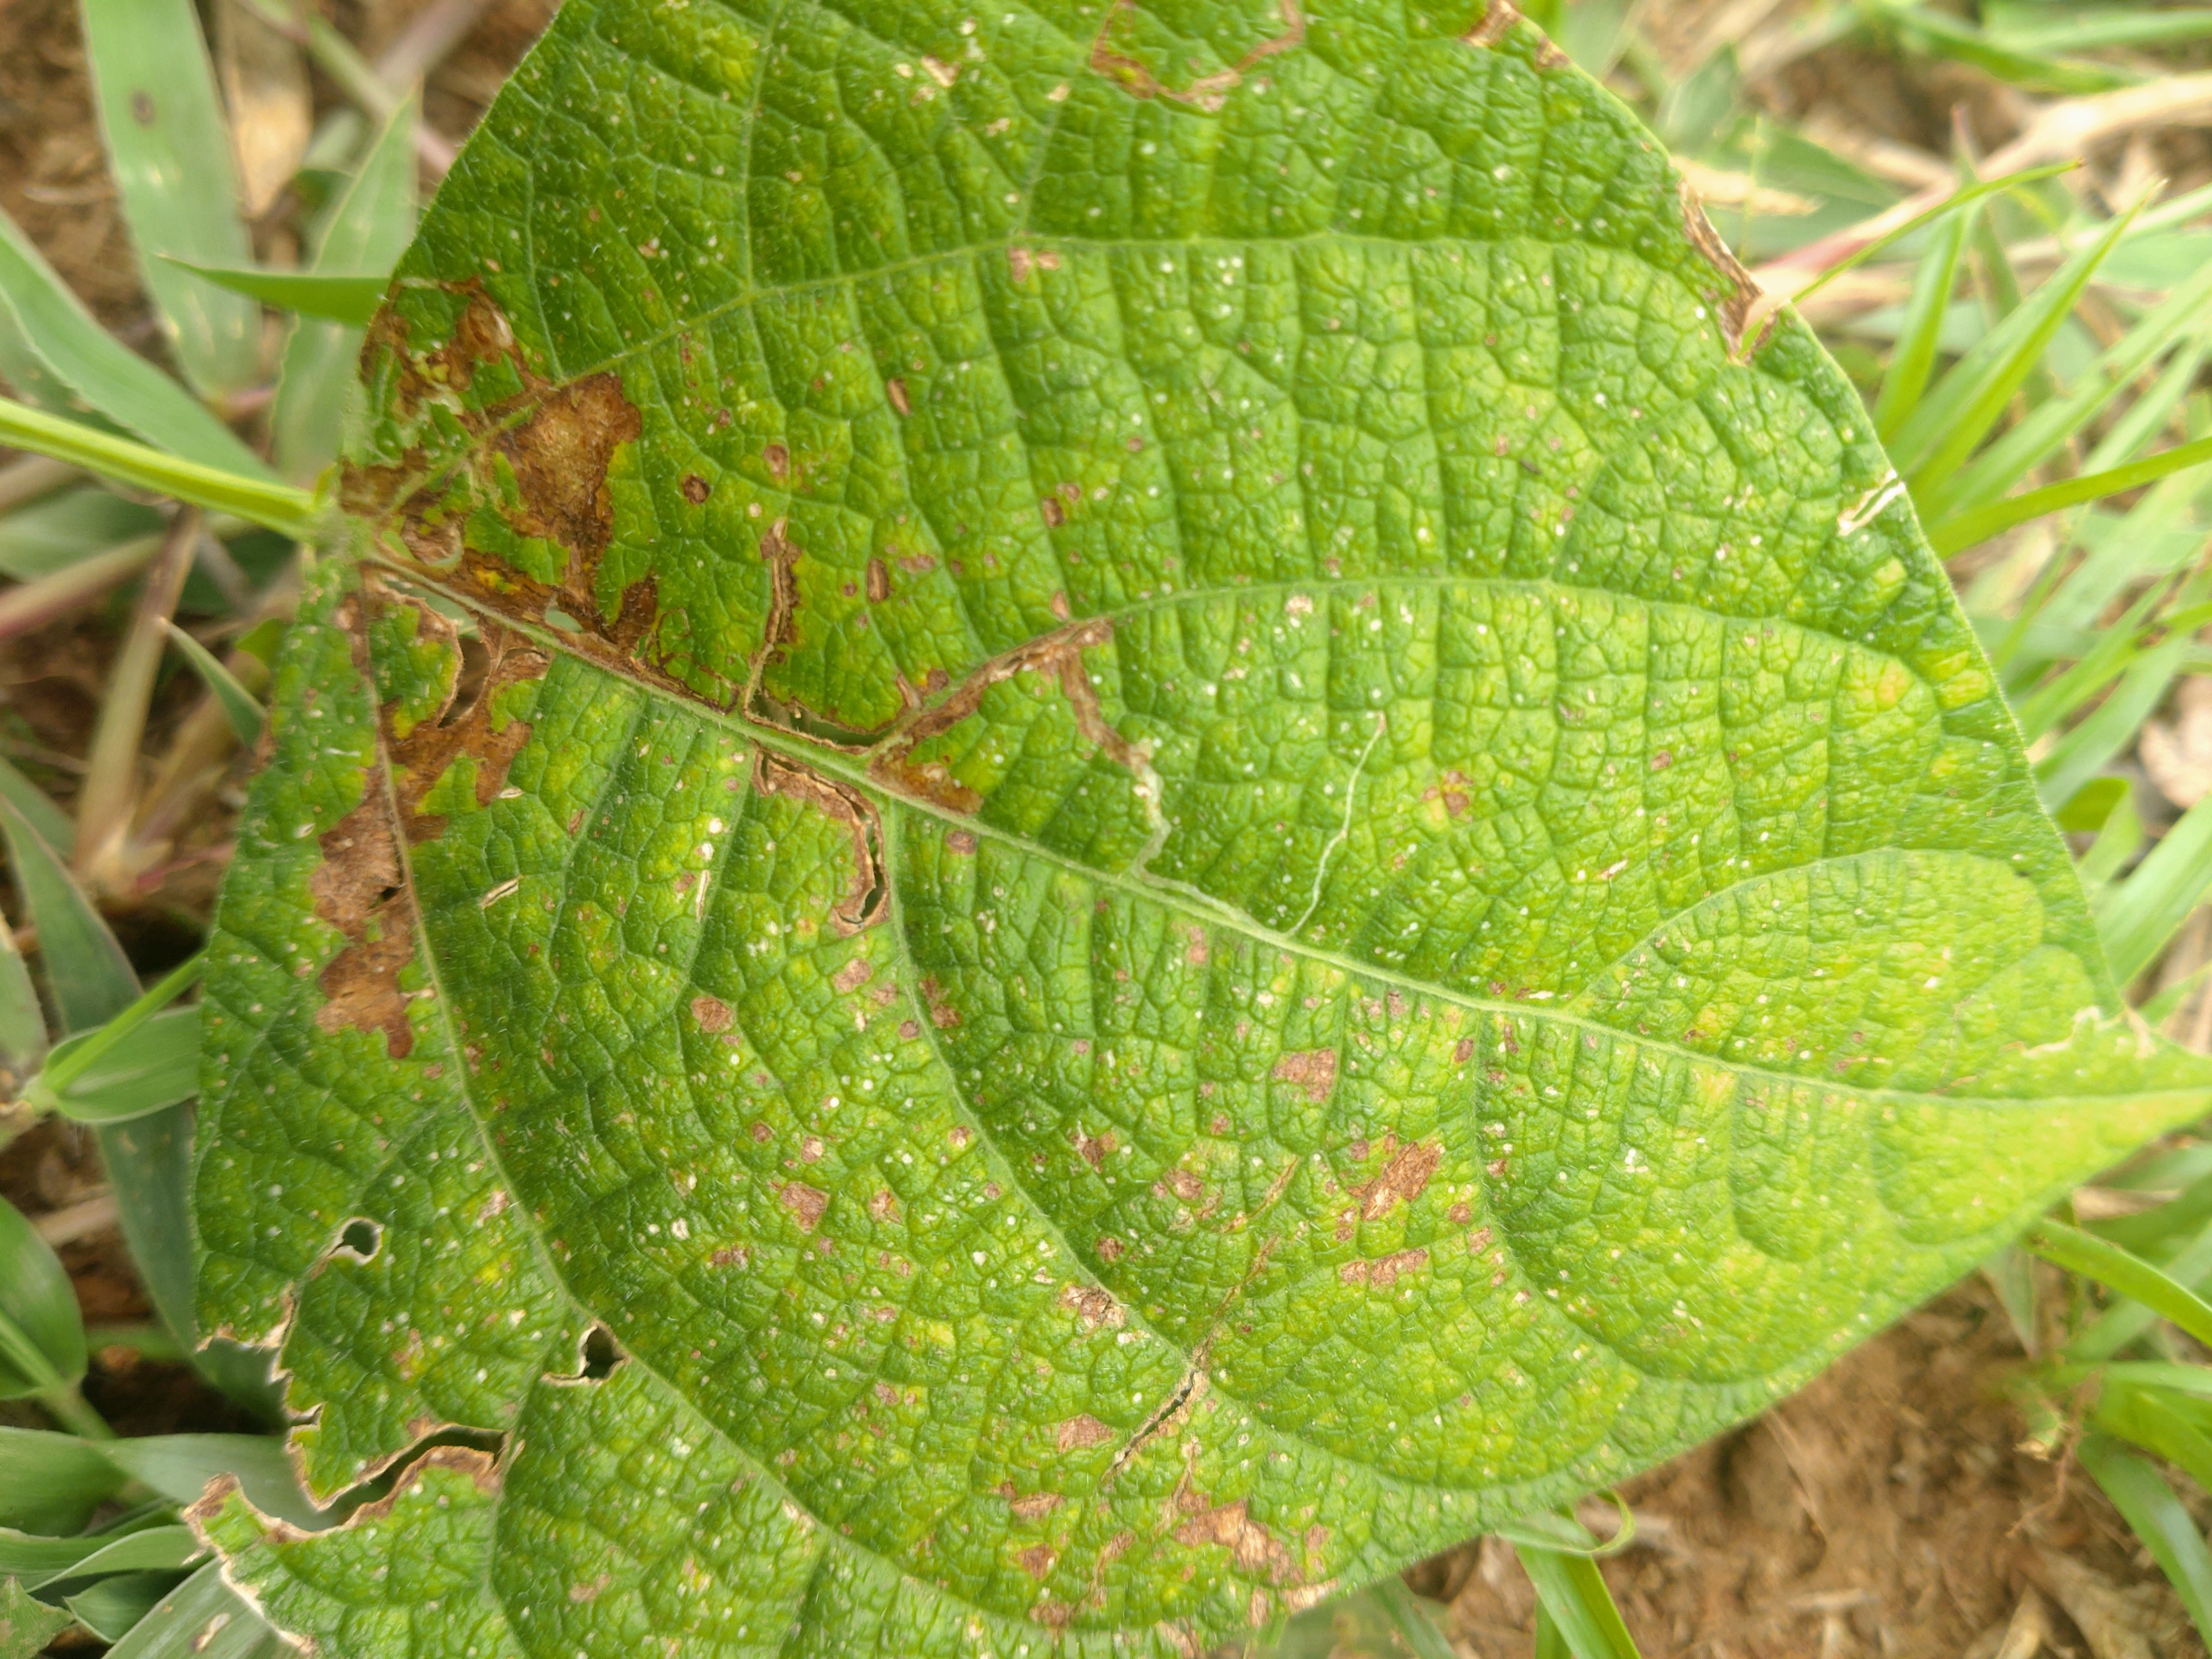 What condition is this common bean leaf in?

rust
